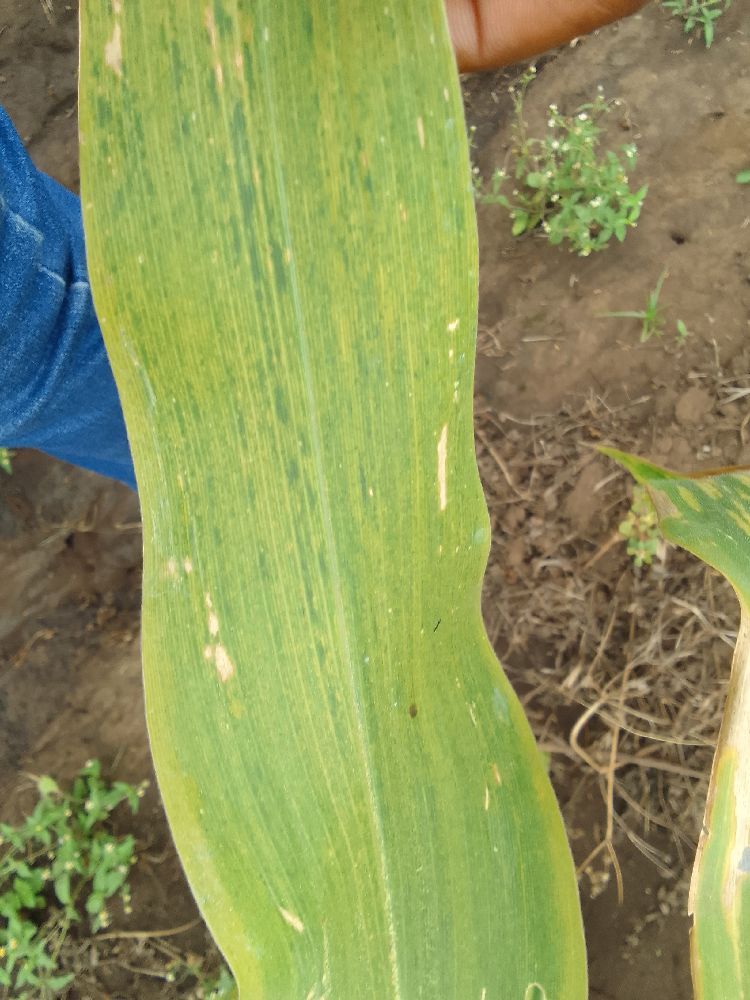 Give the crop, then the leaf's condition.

maize, maize lethal necrosis
